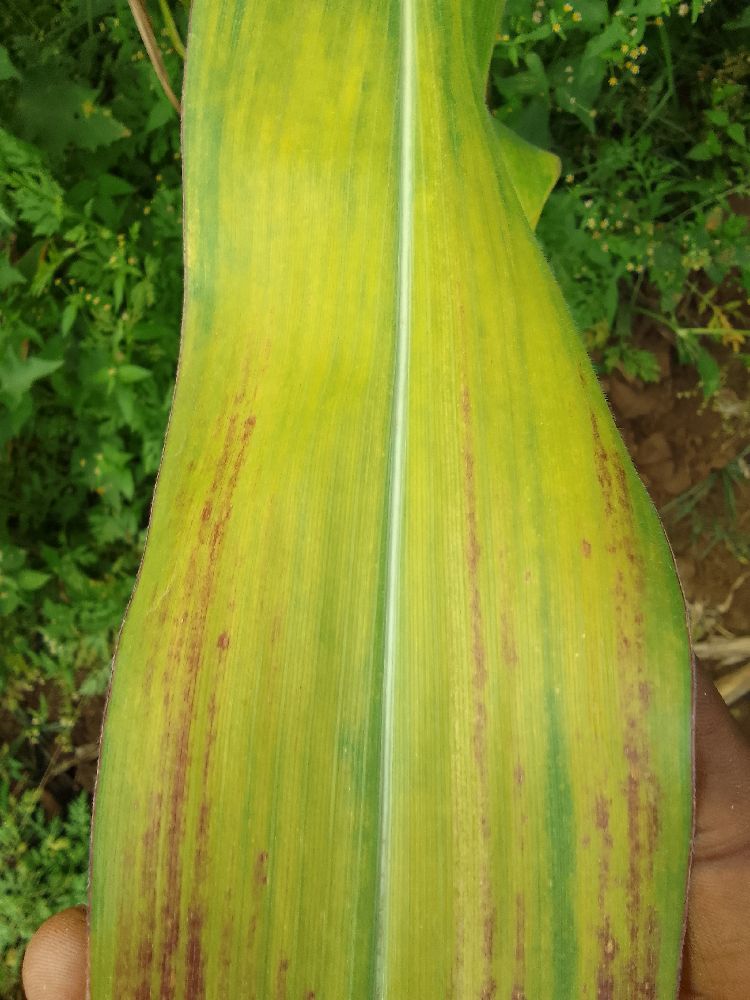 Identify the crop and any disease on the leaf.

maize, maize lethal necrosis
